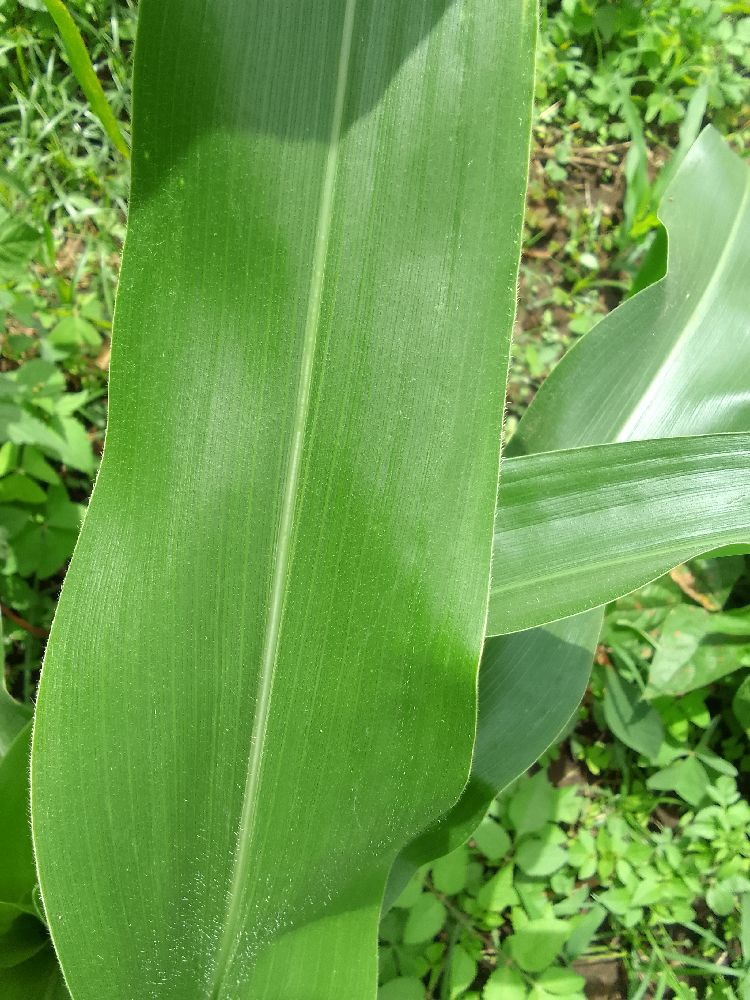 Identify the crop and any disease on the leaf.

maize, healthy
